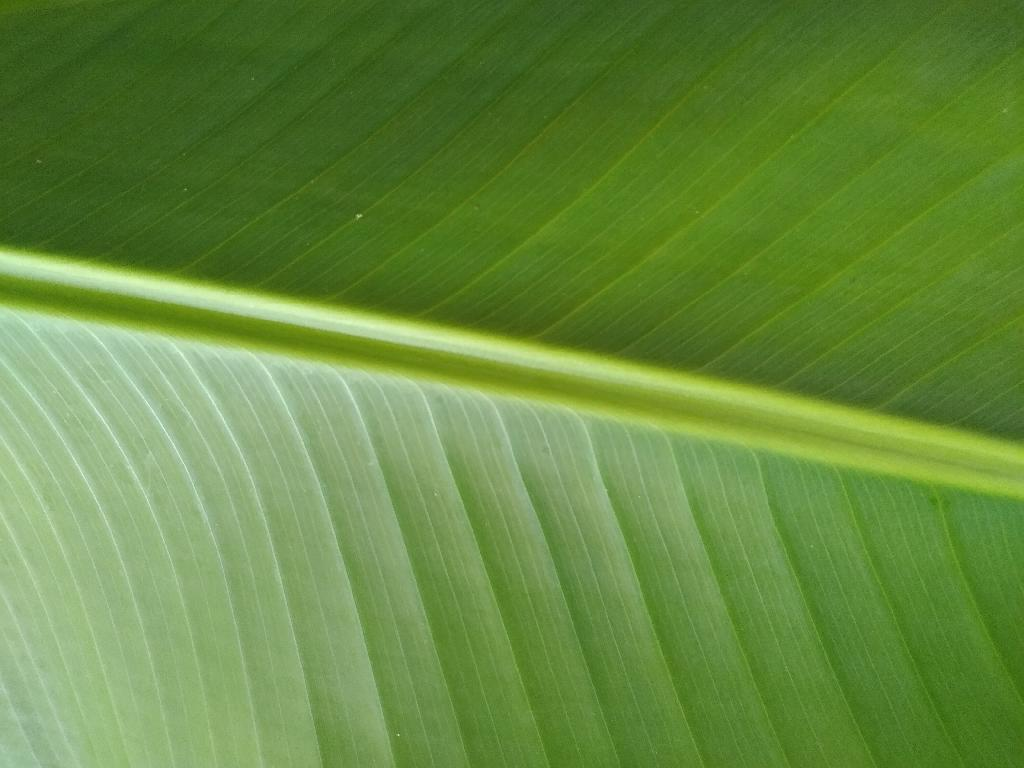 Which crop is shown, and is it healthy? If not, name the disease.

banana, healthy
